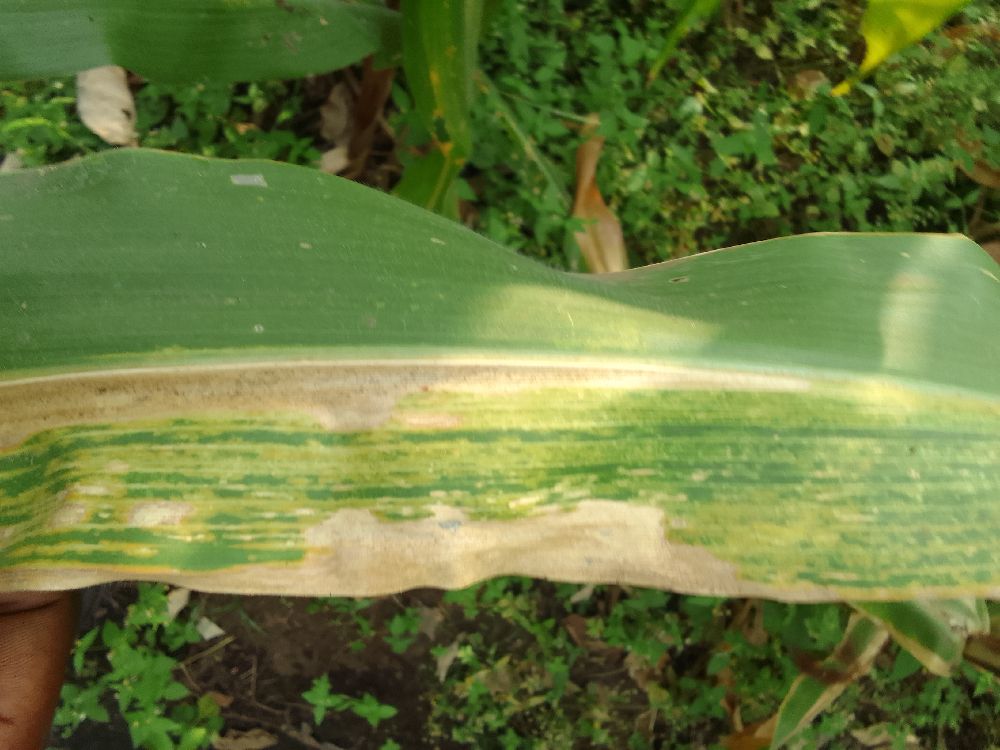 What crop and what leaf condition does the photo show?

maize, maize lethal necrosis
